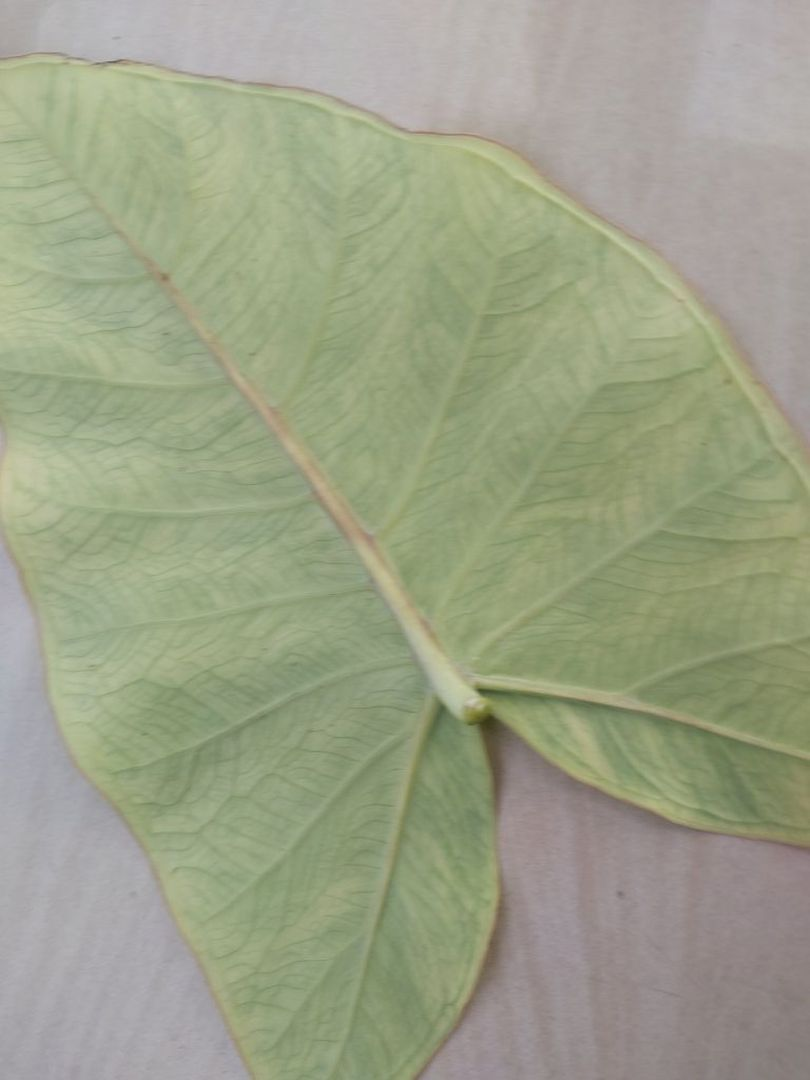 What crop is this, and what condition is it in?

taro, mosaic
